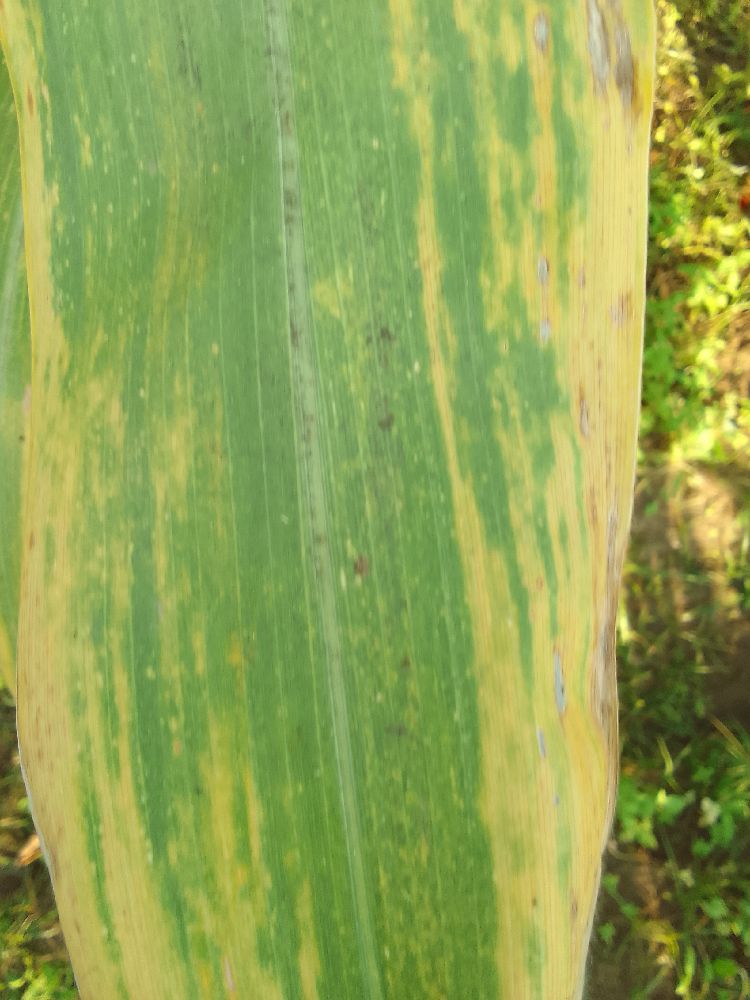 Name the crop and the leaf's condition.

maize, maize lethal necrosis
